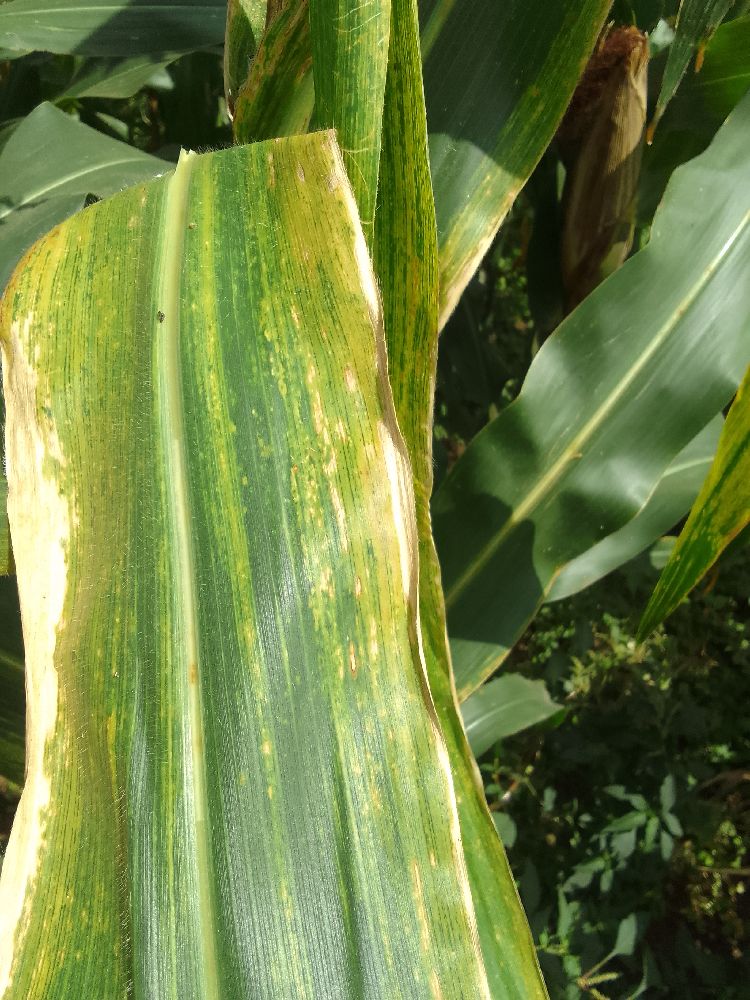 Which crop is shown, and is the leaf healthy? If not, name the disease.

maize, maize lethal necrosis
